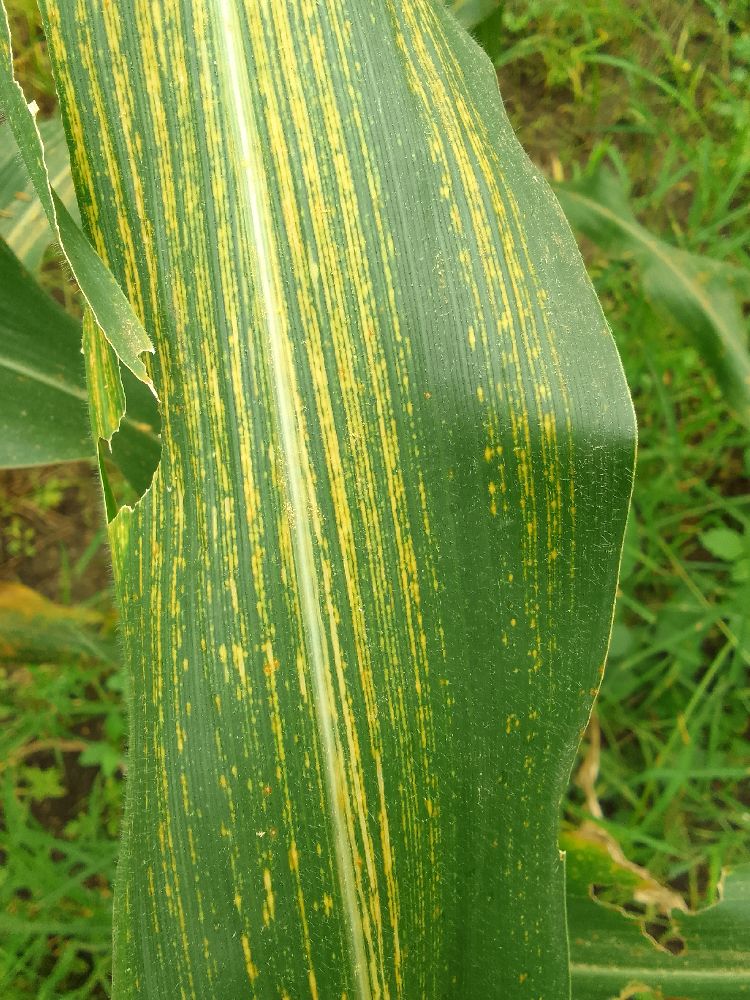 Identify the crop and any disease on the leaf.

maize, maize streak virus
